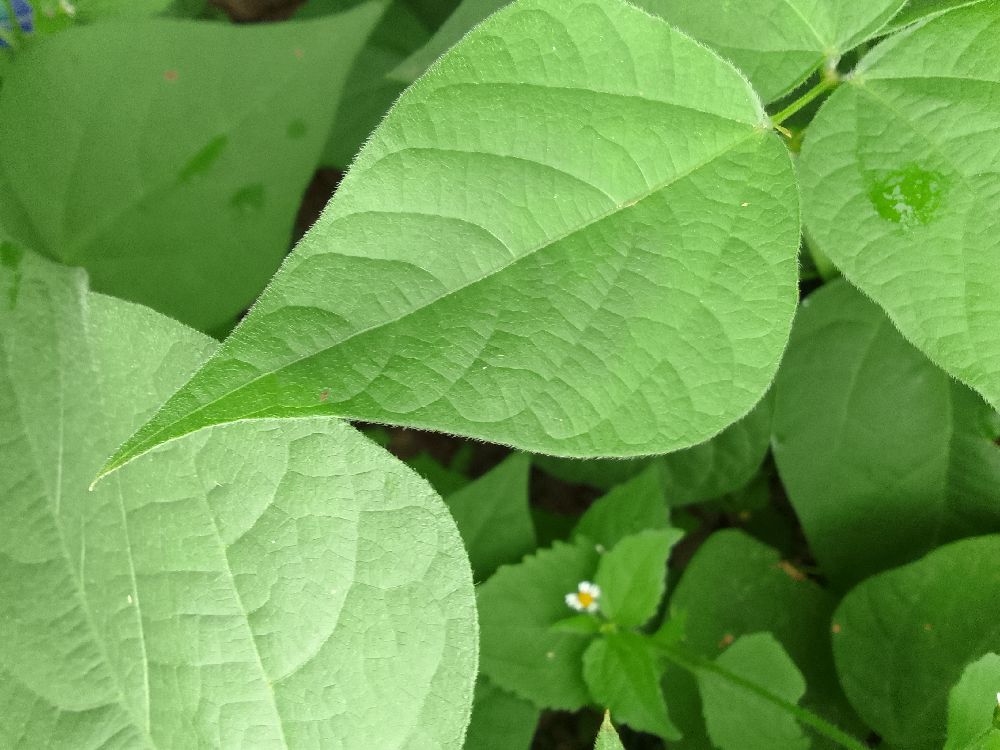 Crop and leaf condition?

common bean, healthy
